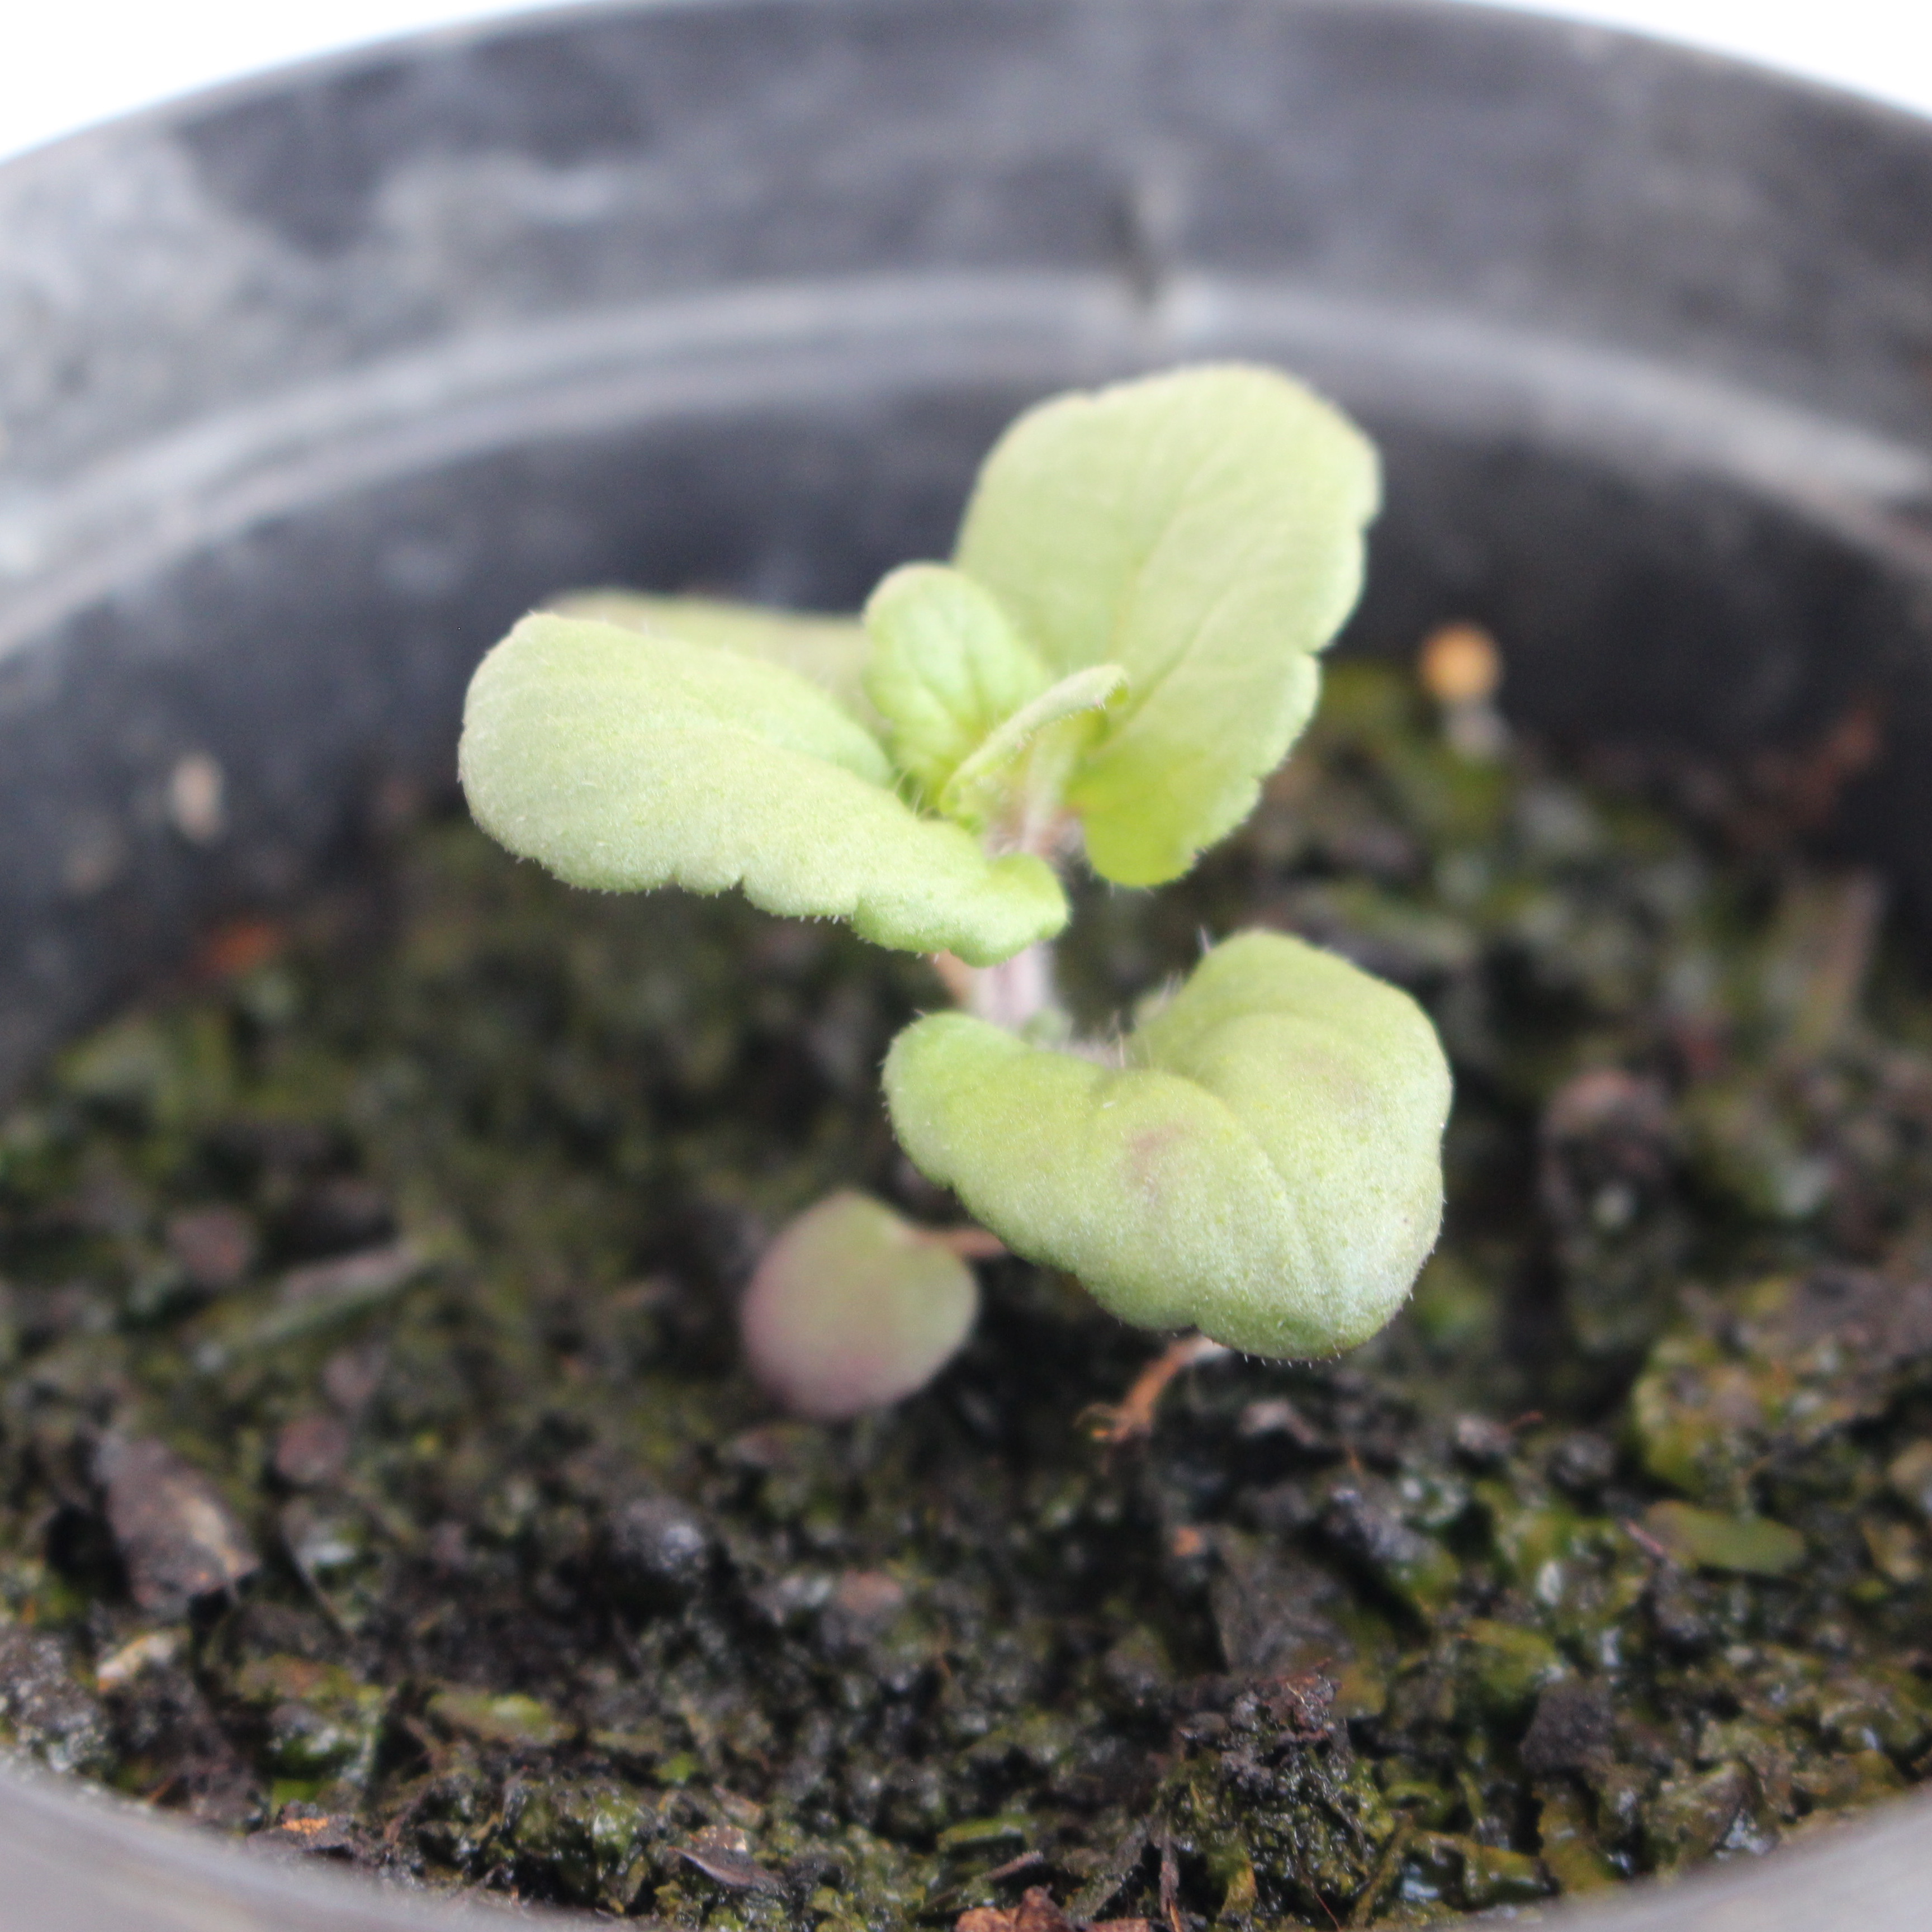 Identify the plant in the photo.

Veronica persica
